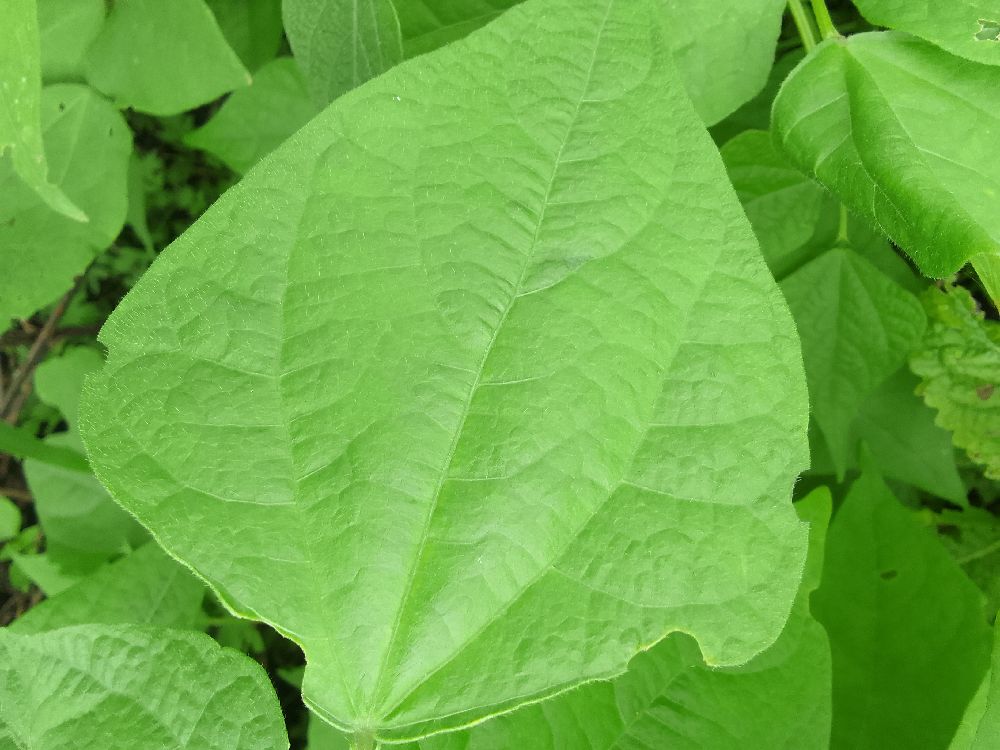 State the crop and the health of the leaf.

common bean, healthy
